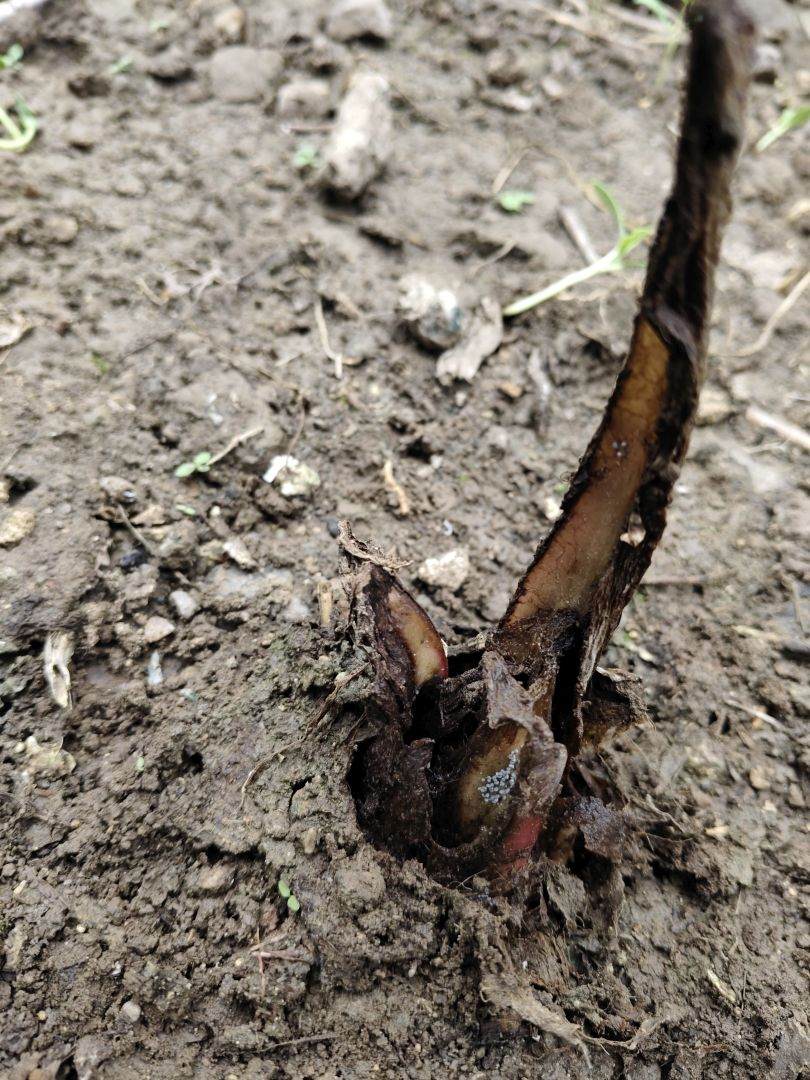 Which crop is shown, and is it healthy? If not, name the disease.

taro, root rot
